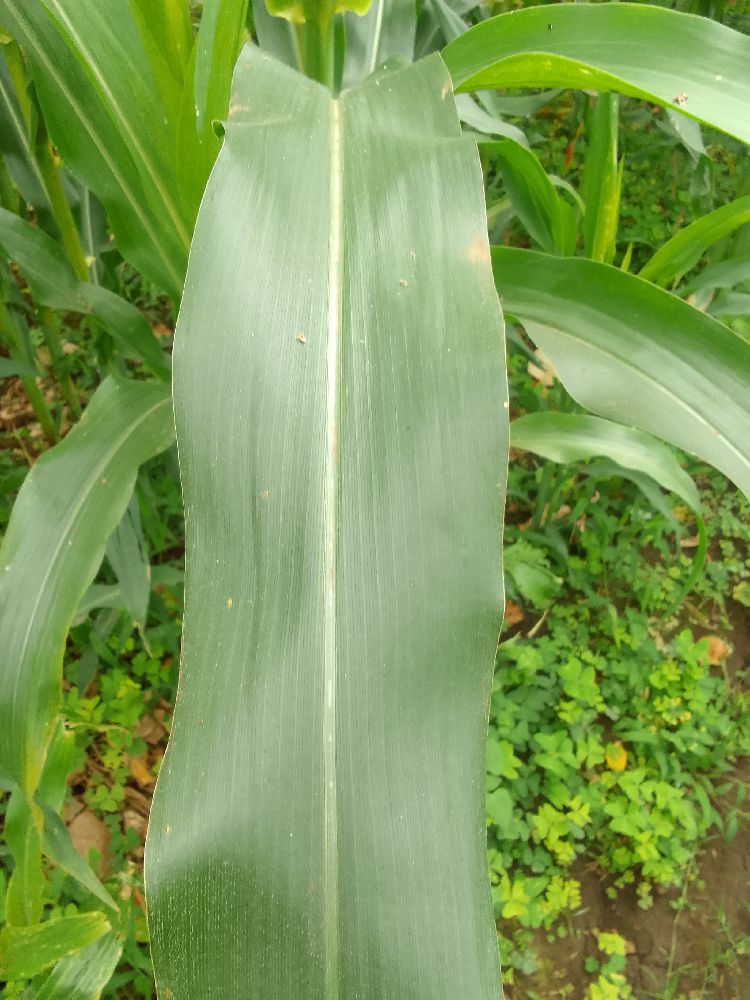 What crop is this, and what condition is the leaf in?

maize, healthy
